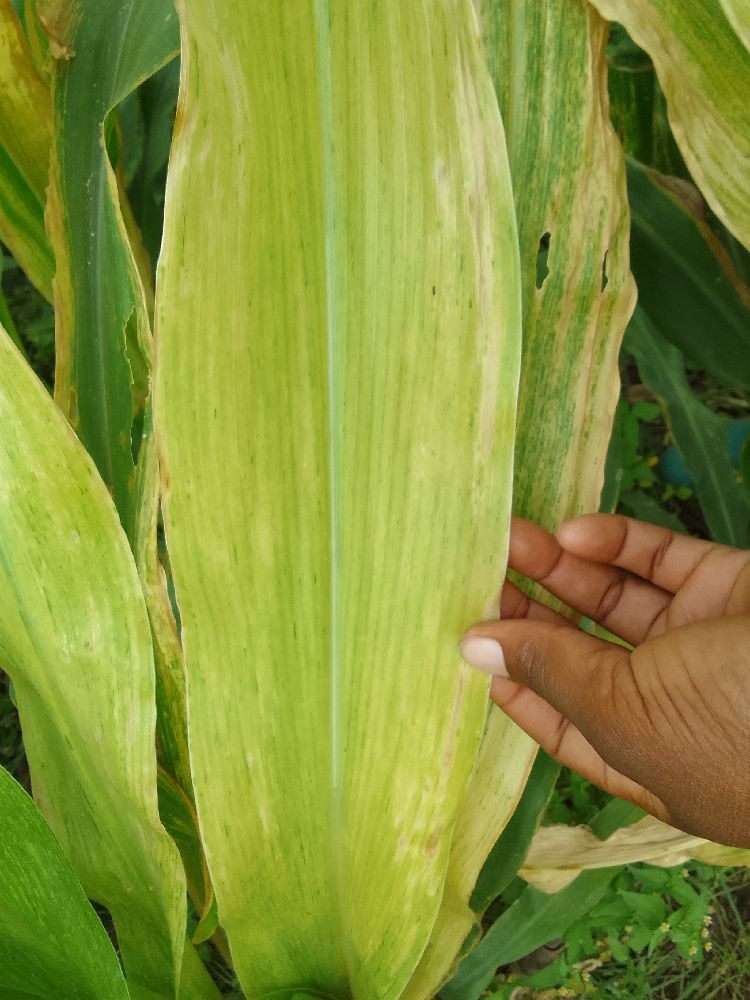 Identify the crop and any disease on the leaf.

maize, maize lethal necrosis
